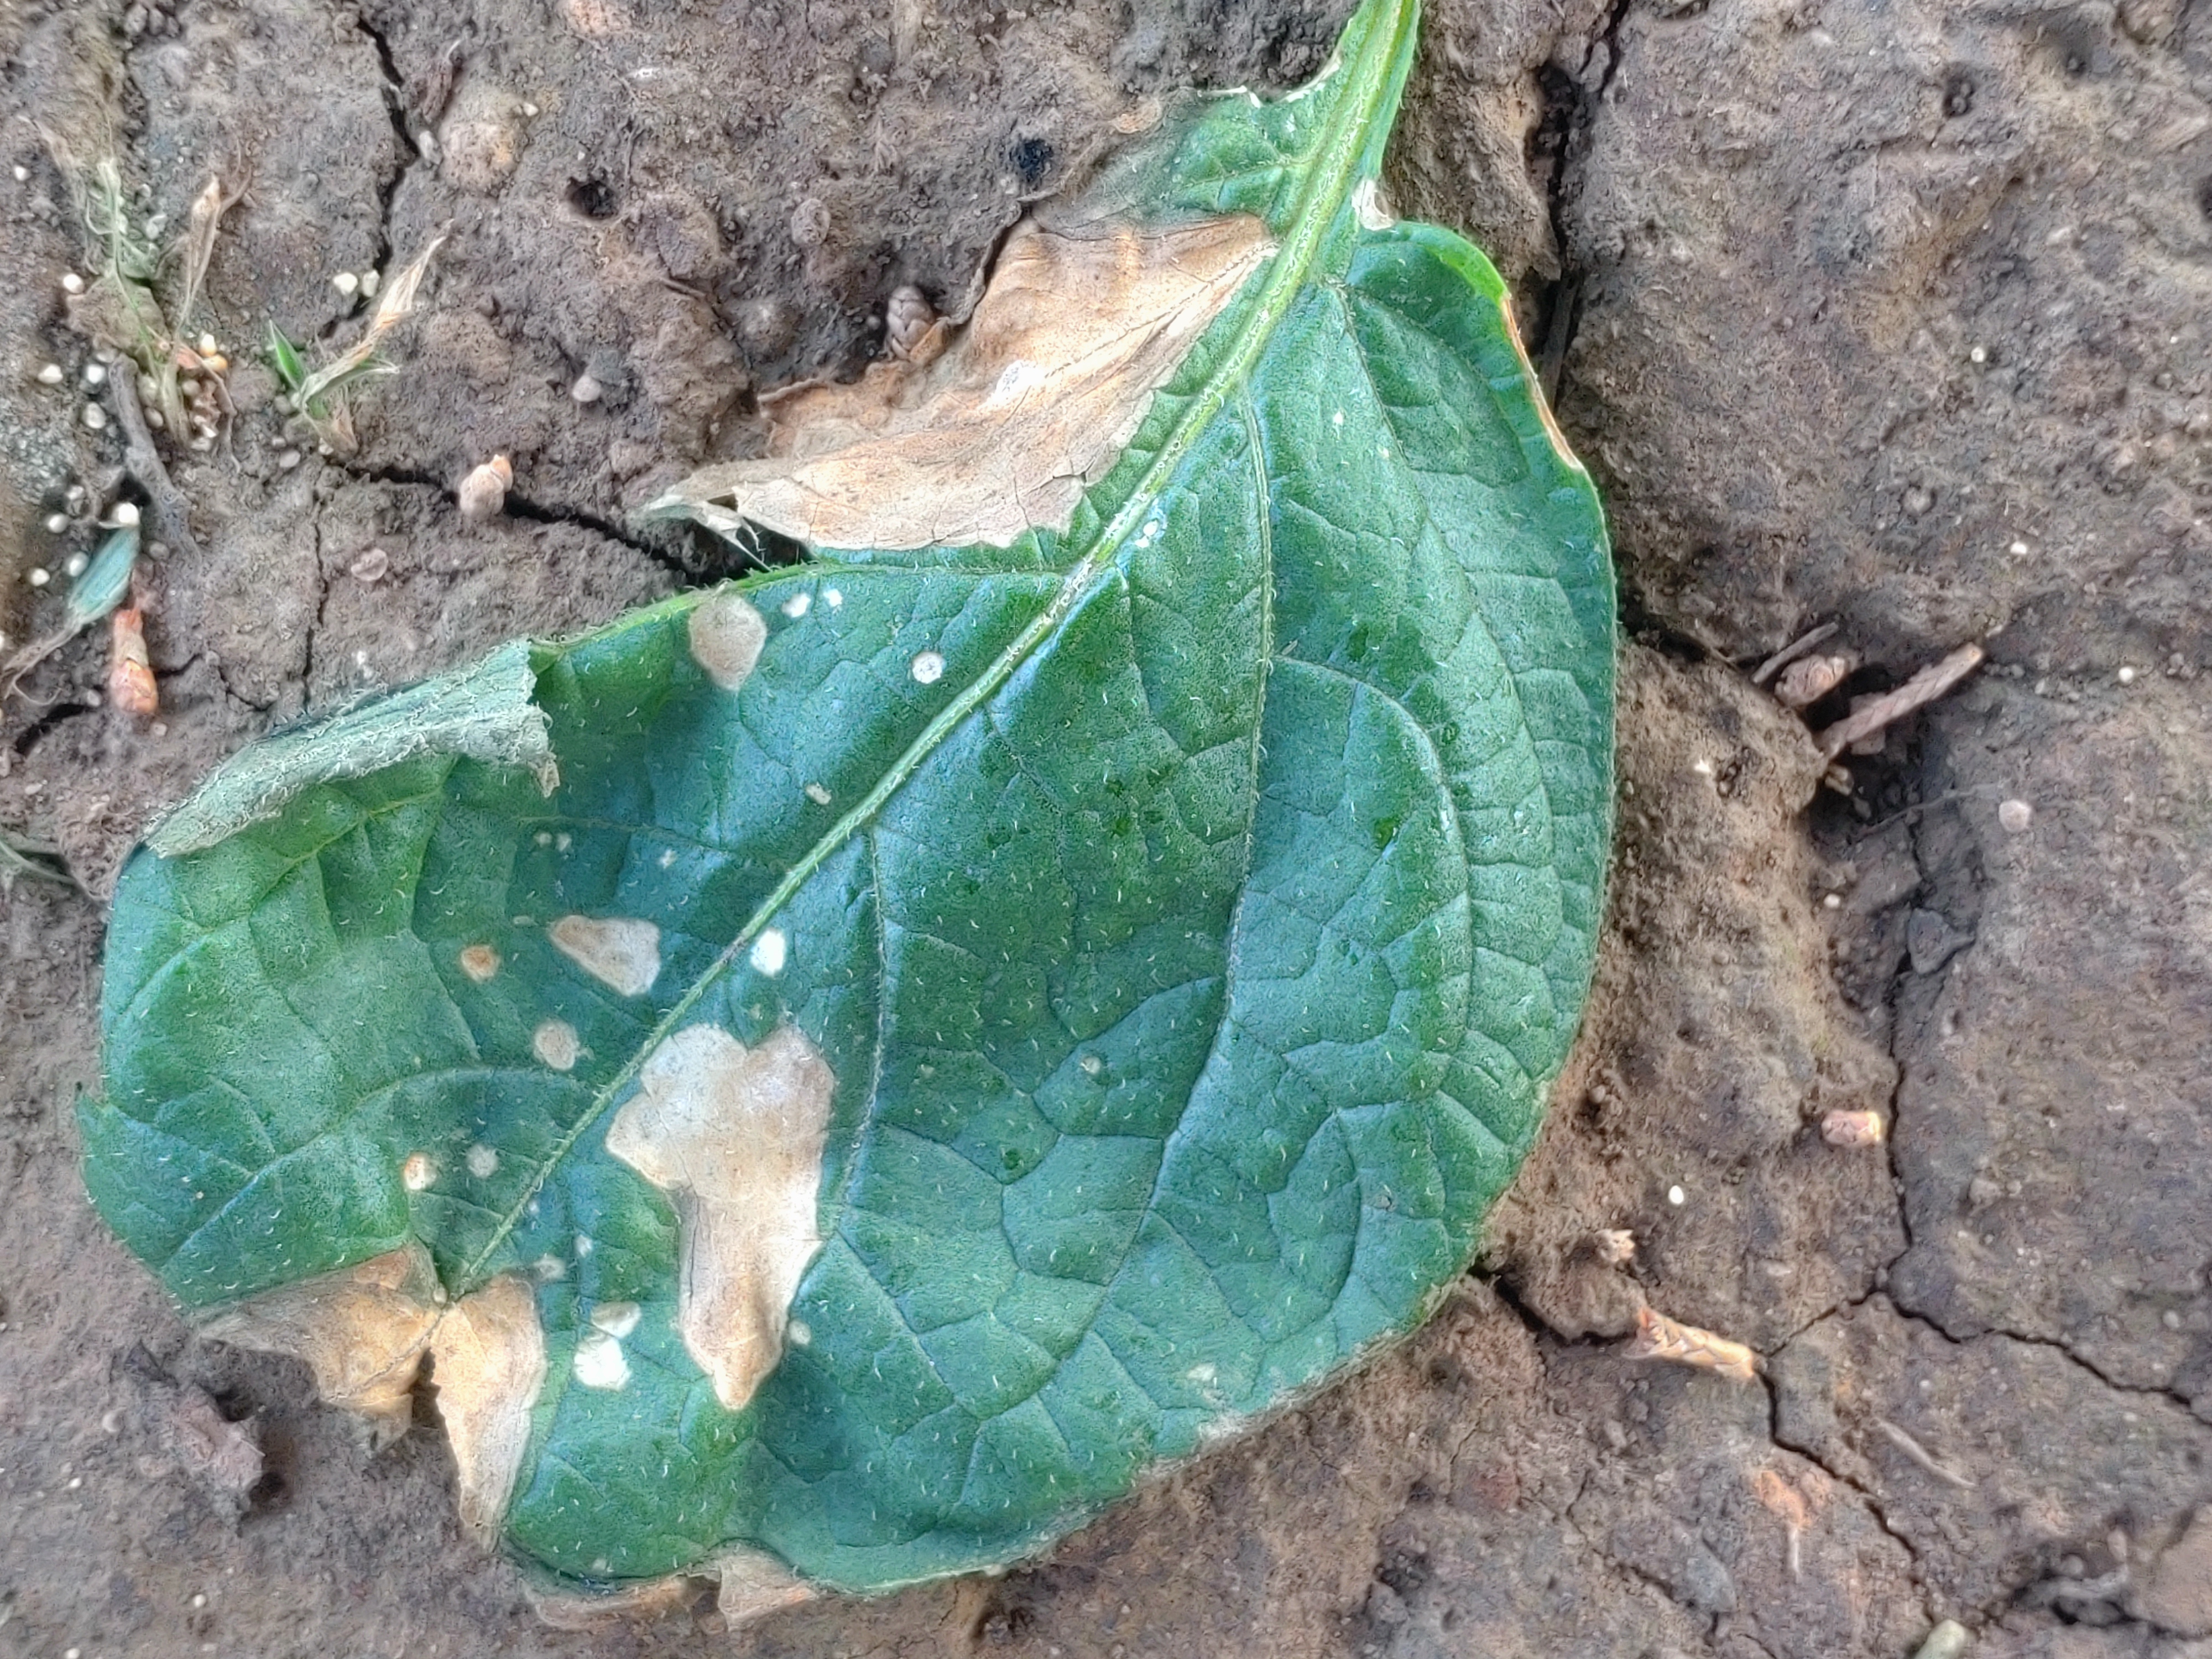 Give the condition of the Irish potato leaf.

early blight
